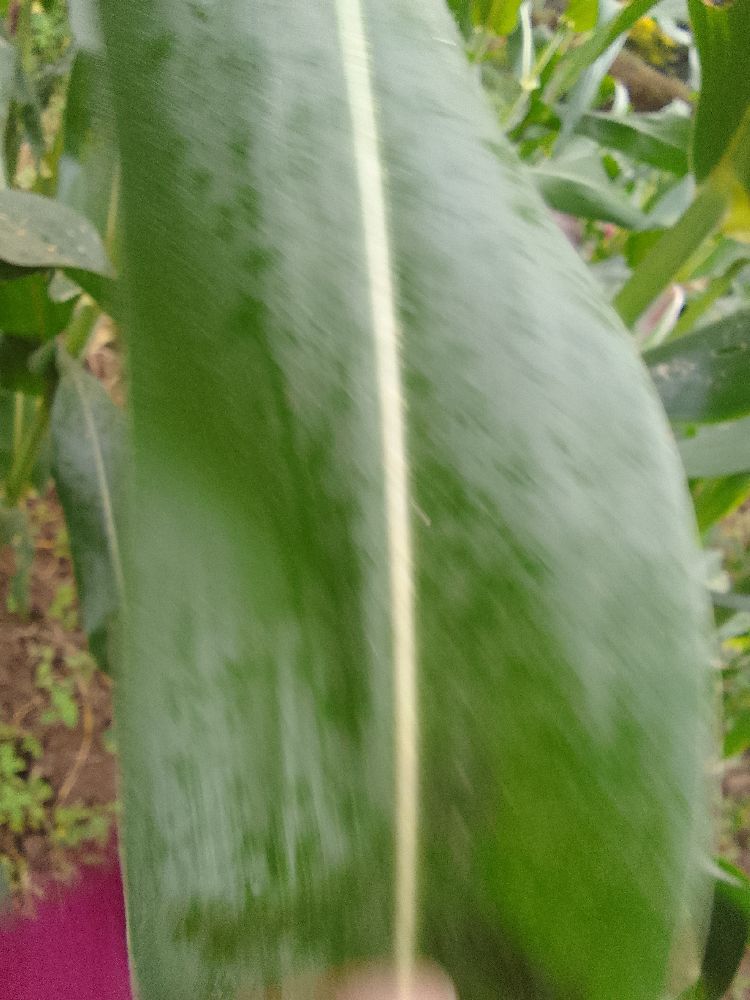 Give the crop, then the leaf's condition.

maize, healthy
